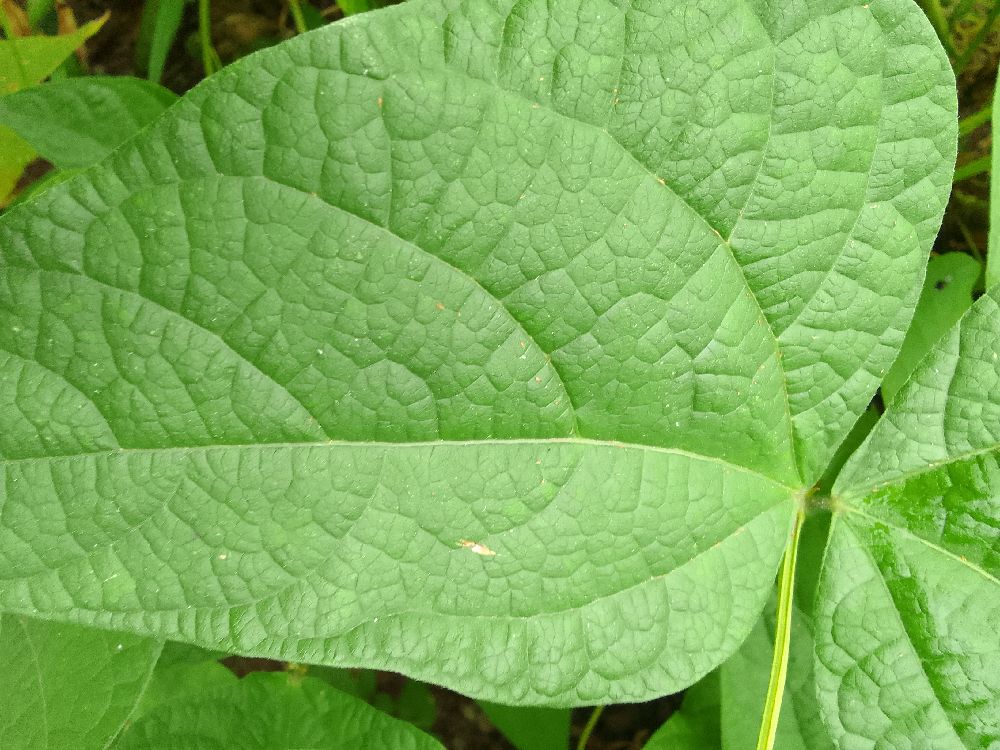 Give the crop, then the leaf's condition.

common bean, healthy
